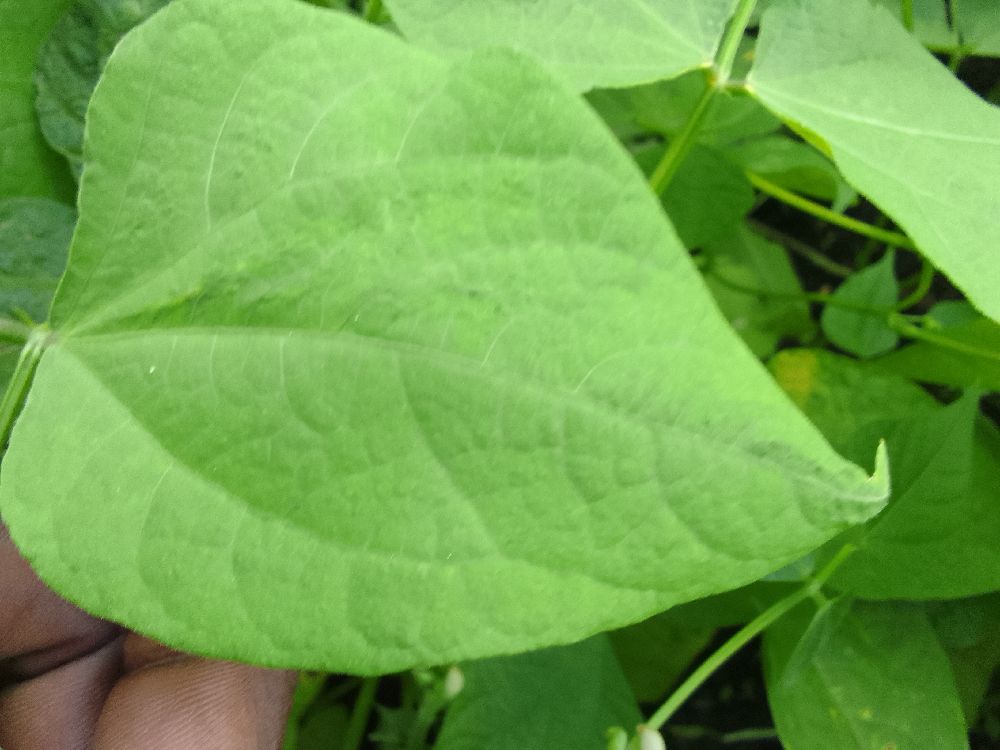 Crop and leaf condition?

common bean, healthy
